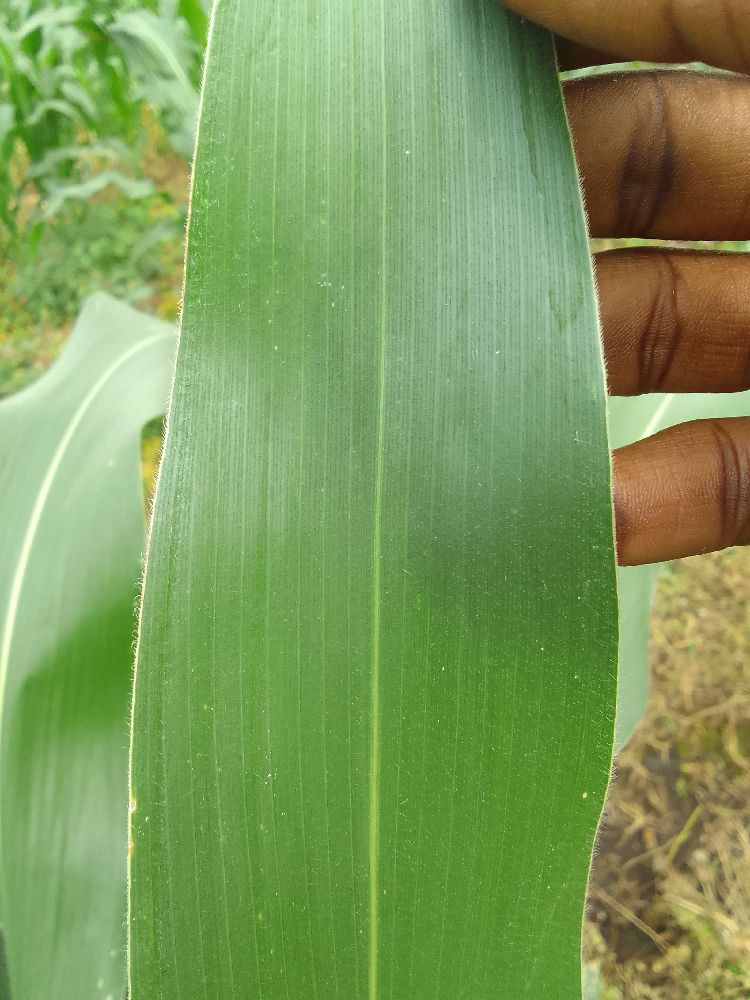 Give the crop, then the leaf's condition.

maize, healthy
